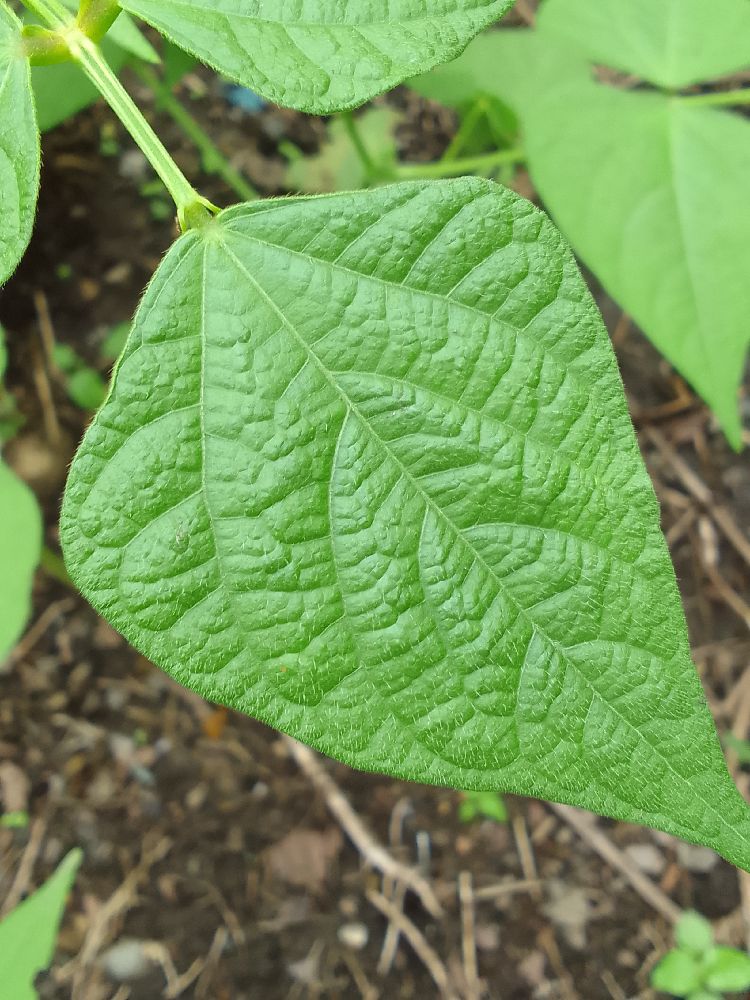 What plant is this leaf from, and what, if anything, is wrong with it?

common bean, healthy
